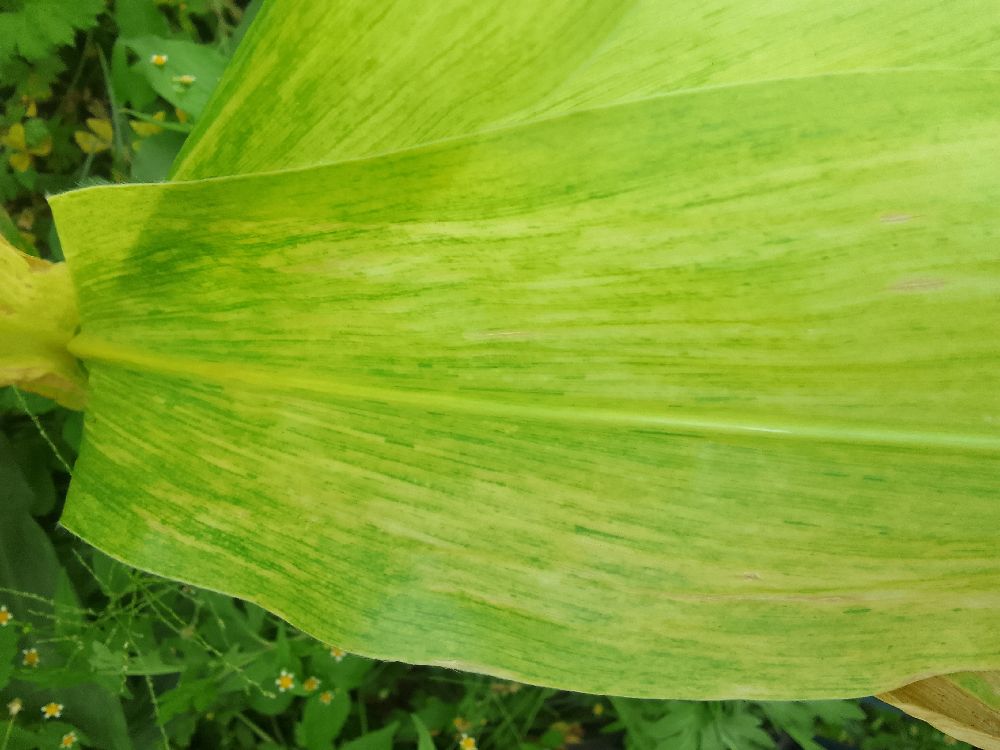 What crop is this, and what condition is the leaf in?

maize, maize lethal necrosis
